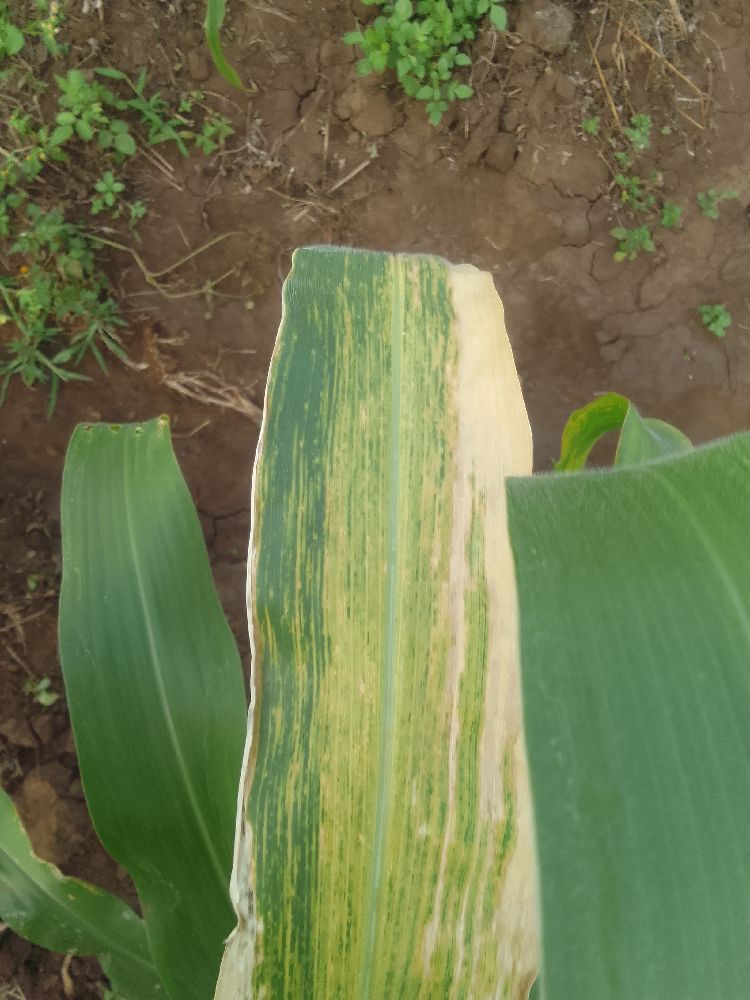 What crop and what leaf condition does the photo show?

maize, maize lethal necrosis
